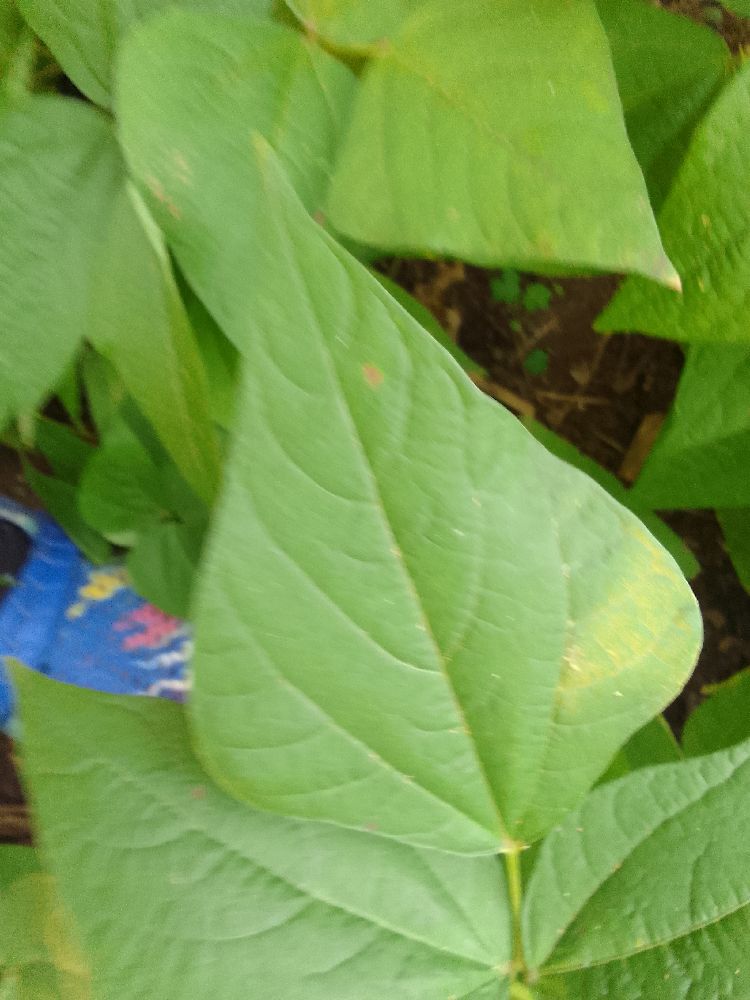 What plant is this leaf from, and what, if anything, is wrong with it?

common bean, healthy
